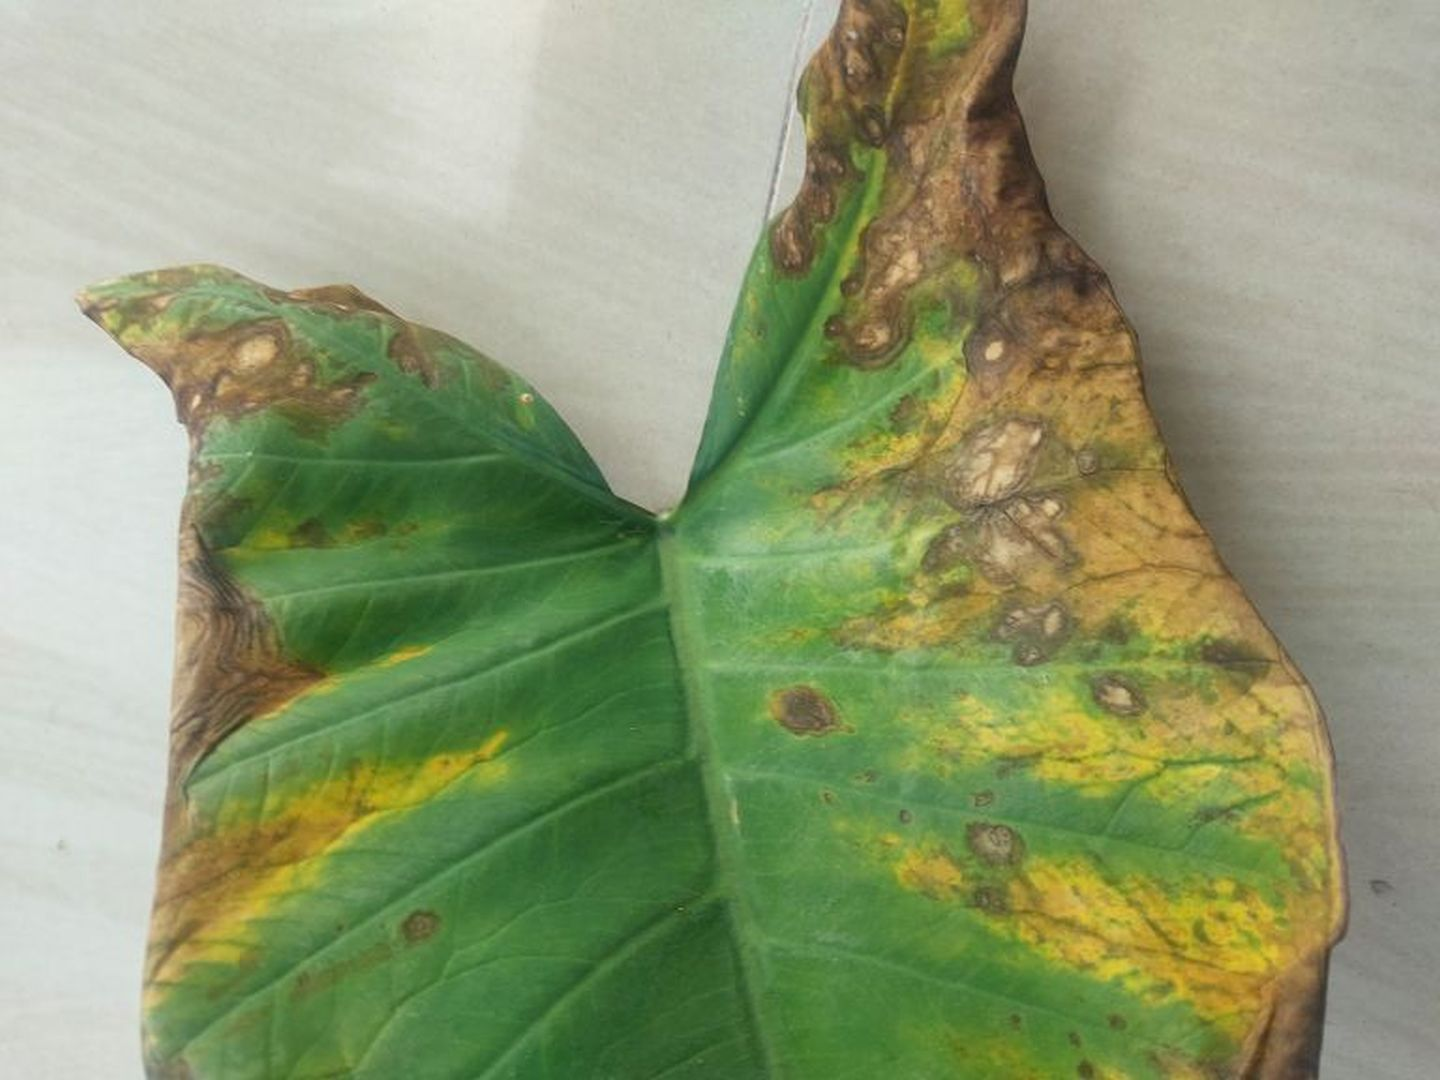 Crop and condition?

taro, leaf blight
